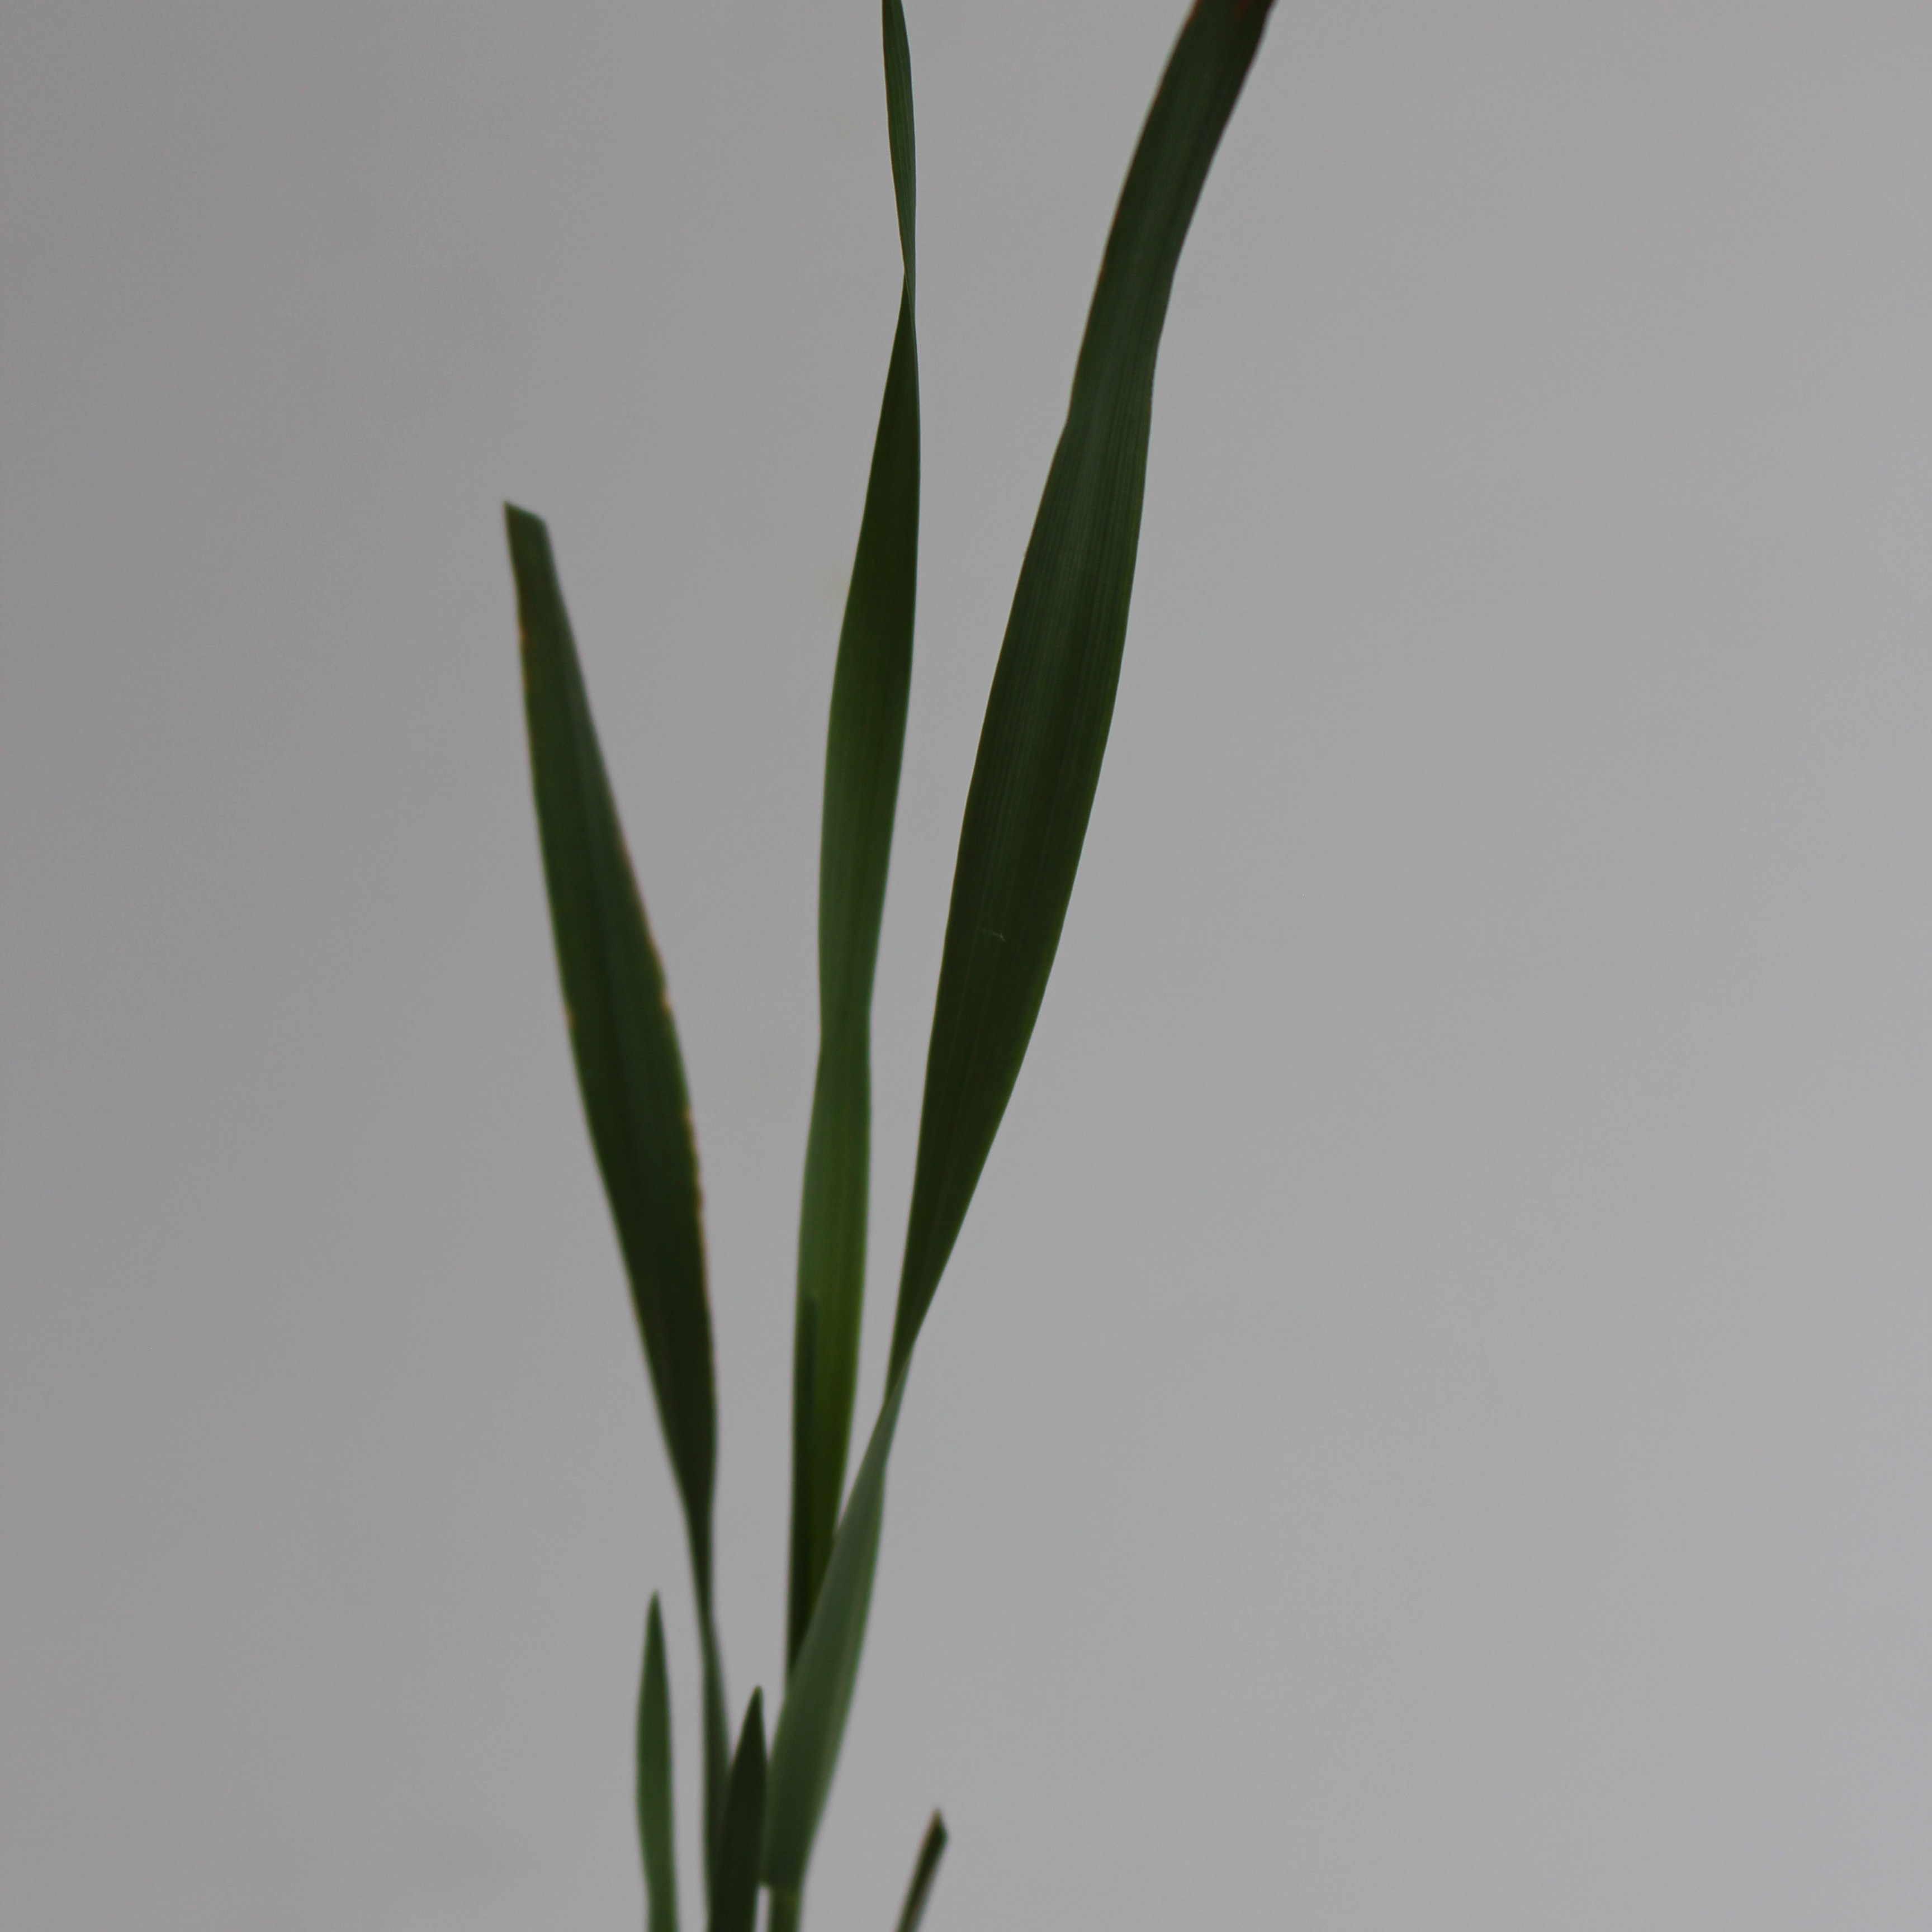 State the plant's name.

Avena sterilis
